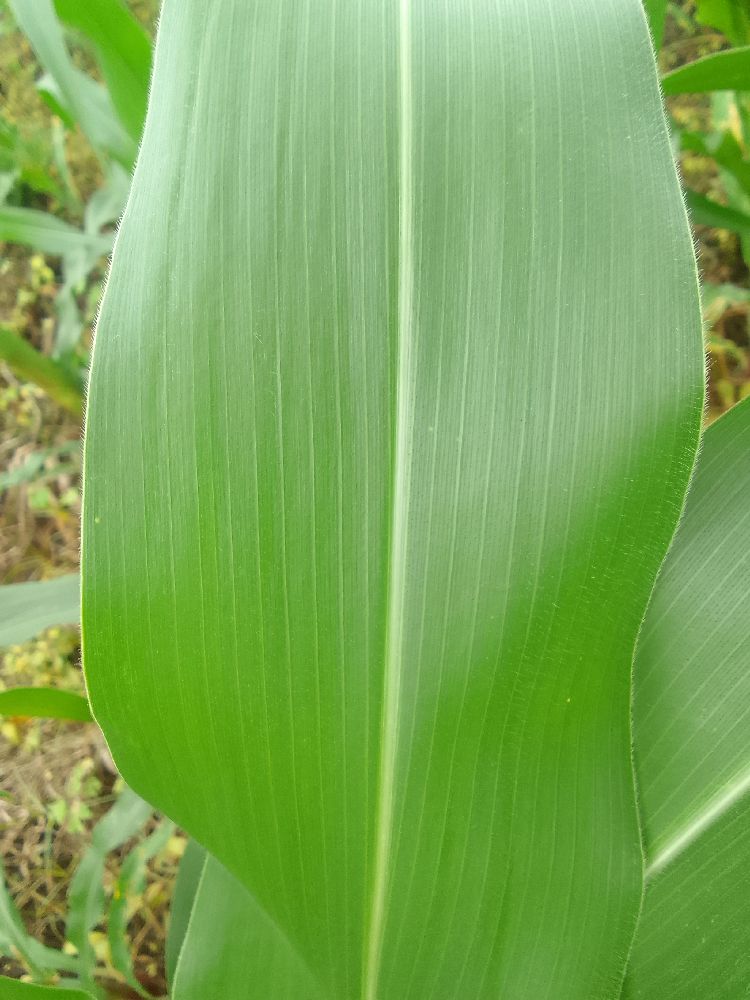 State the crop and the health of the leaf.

maize, healthy
